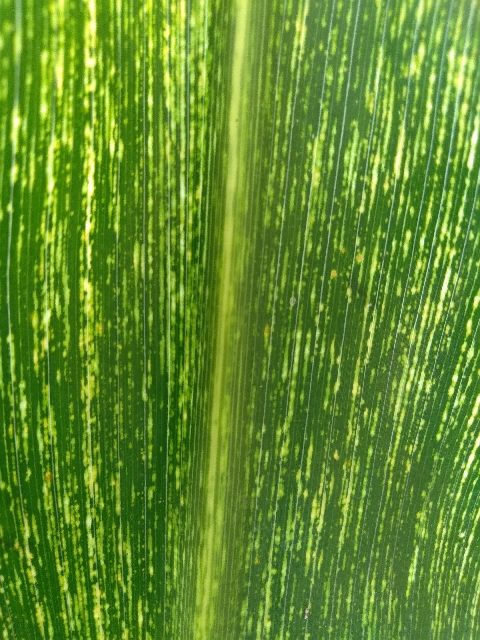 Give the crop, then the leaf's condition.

maize, maize streak virus
